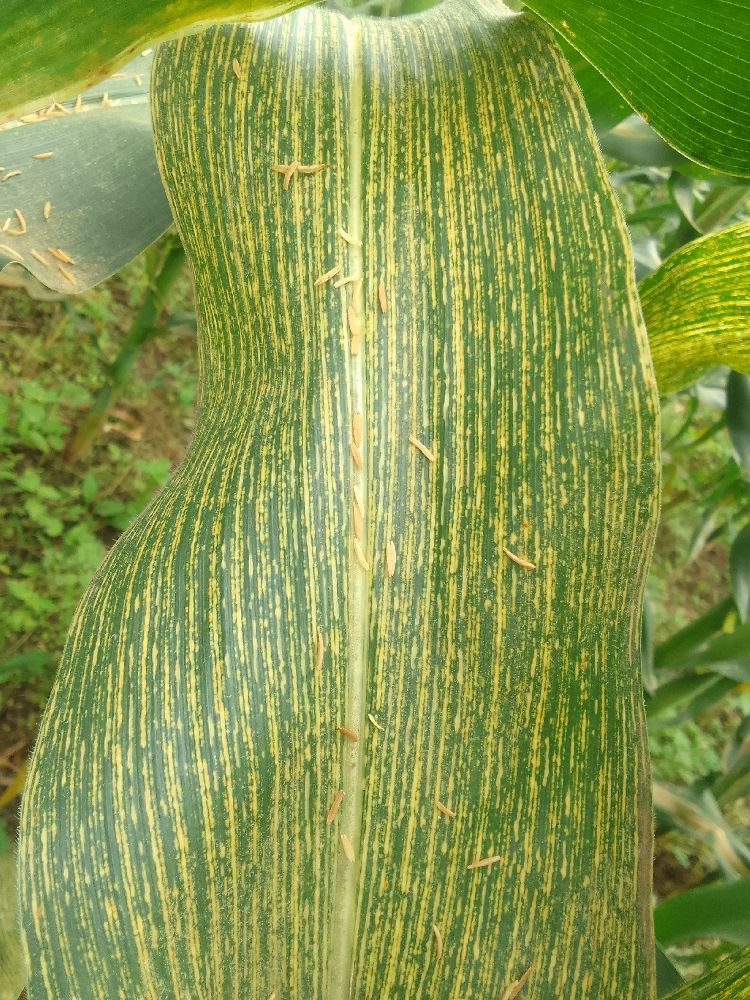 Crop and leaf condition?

maize, maize streak virus
